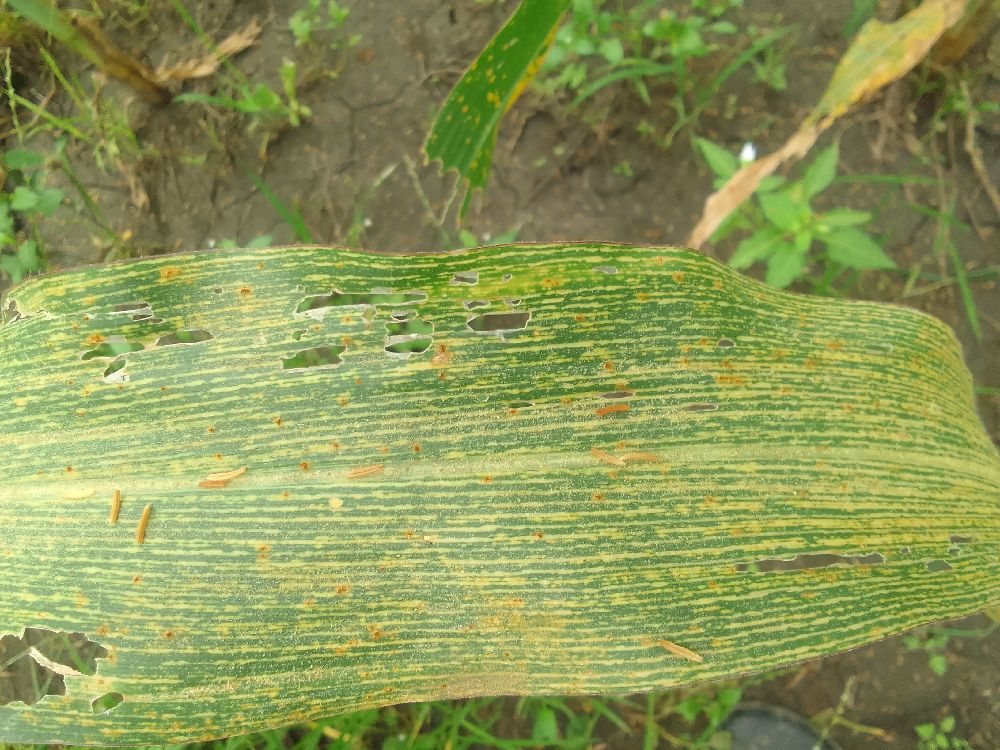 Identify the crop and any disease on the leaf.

maize, maize streak virus
